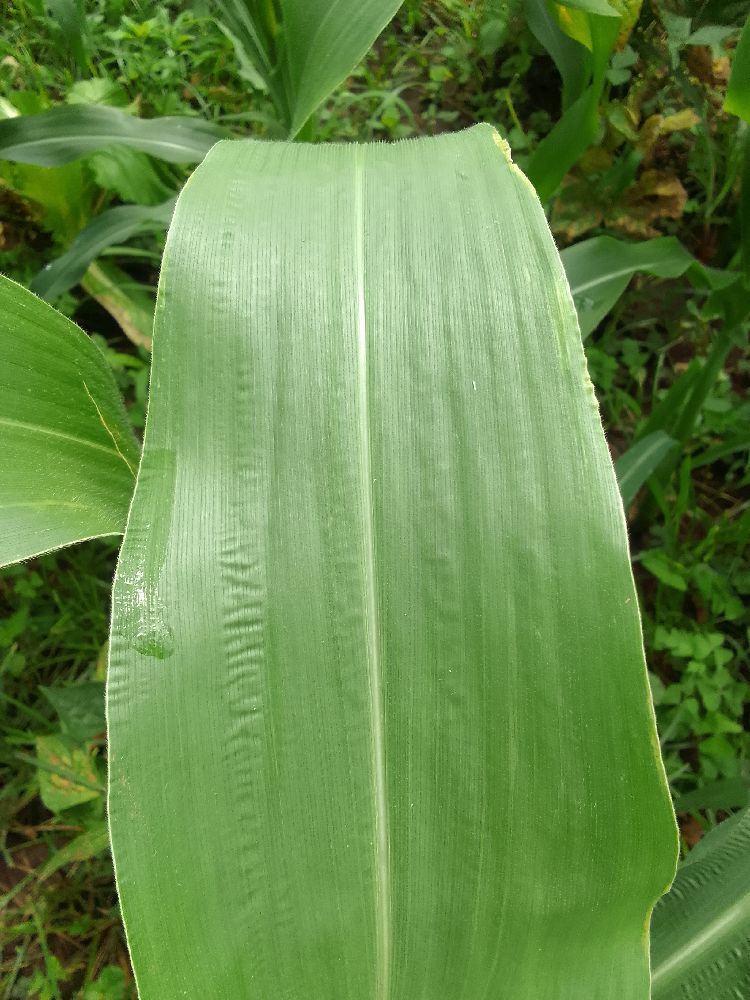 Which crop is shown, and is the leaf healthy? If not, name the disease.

maize, healthy
